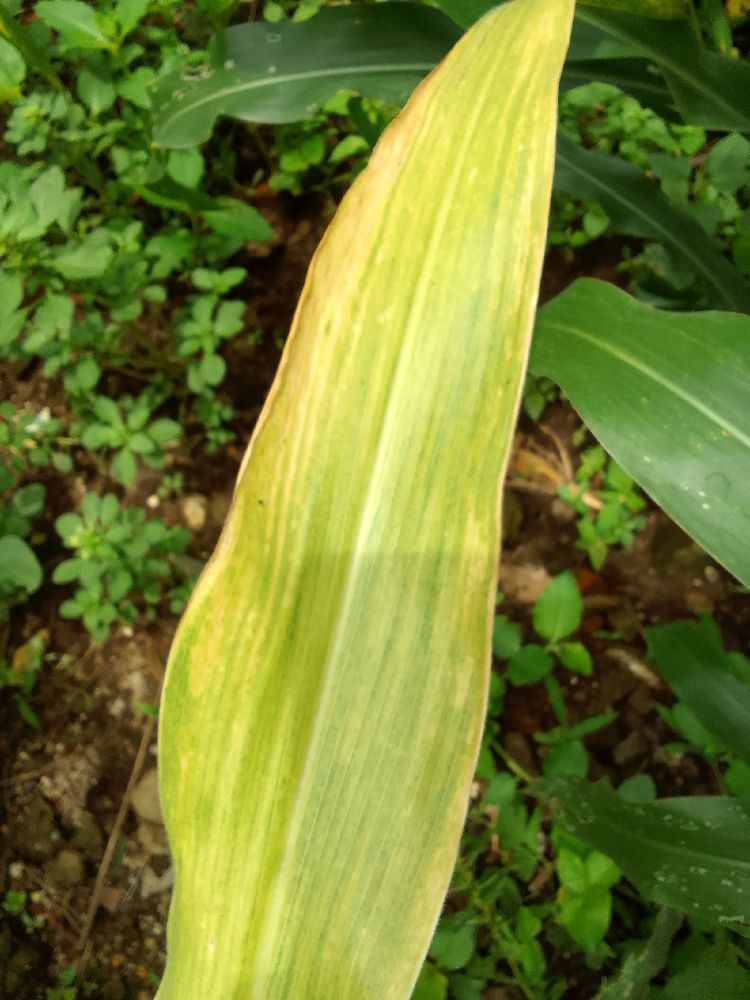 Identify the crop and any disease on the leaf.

maize, maize lethal necrosis
